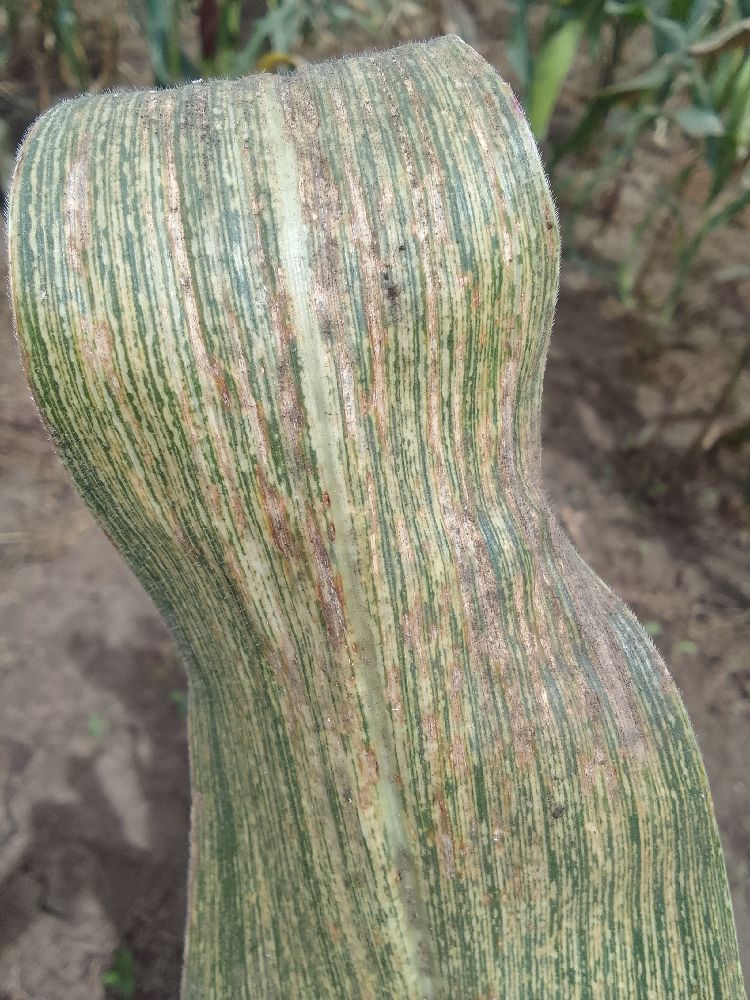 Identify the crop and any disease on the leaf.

maize, maize streak virus
